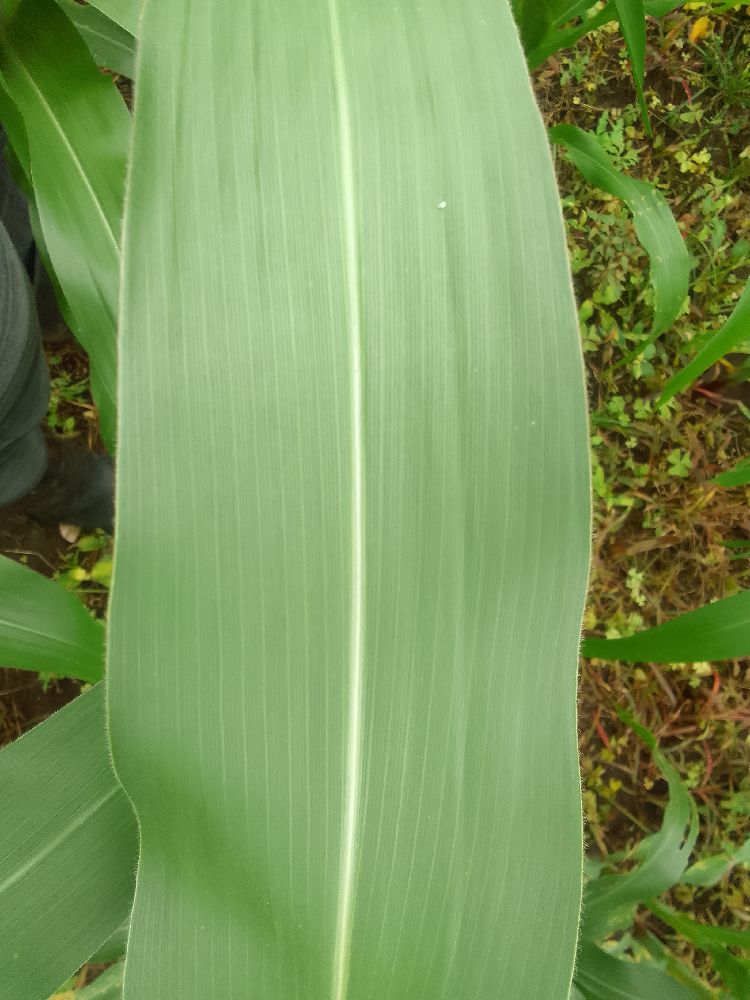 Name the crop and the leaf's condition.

maize, healthy
